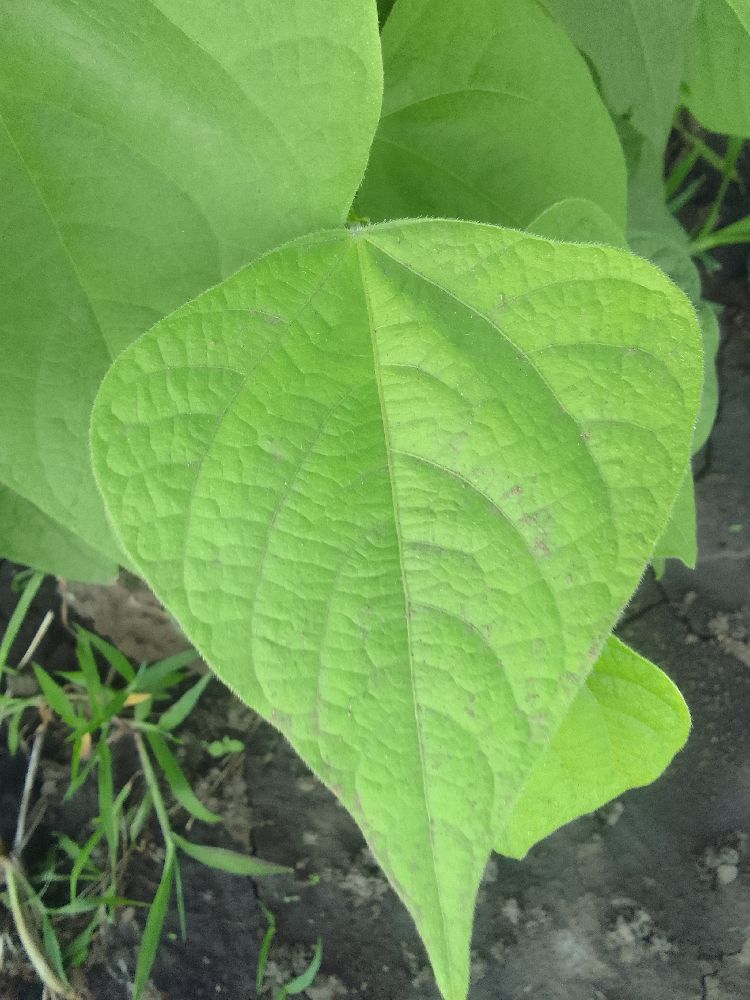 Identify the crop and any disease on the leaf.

common bean, healthy
